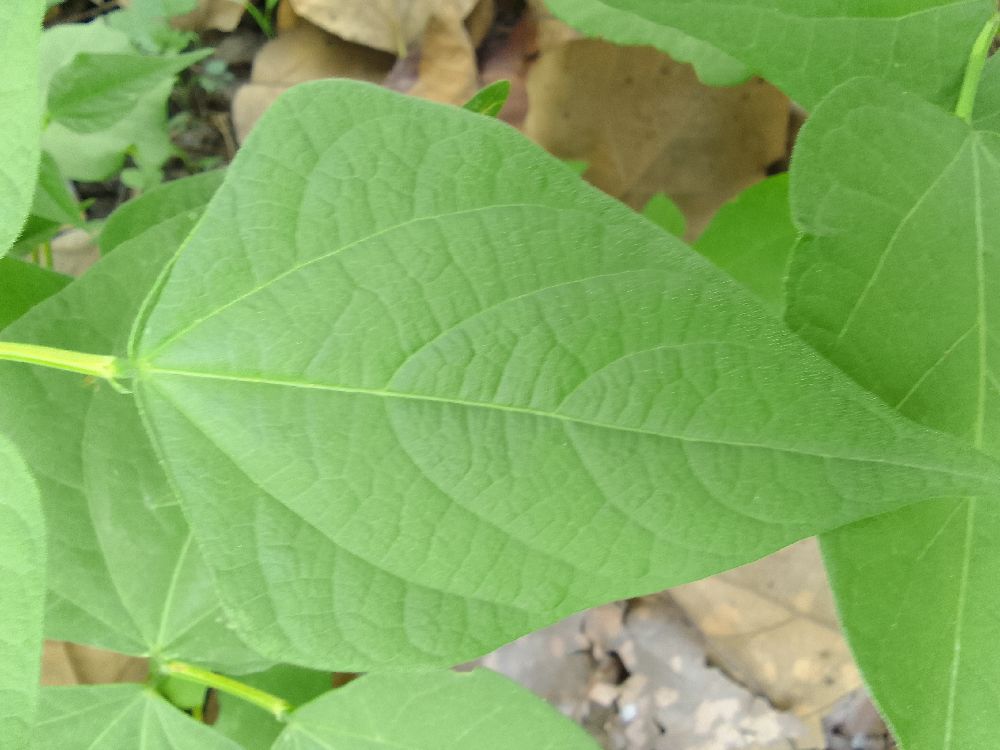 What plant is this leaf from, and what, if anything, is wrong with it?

common bean, healthy
